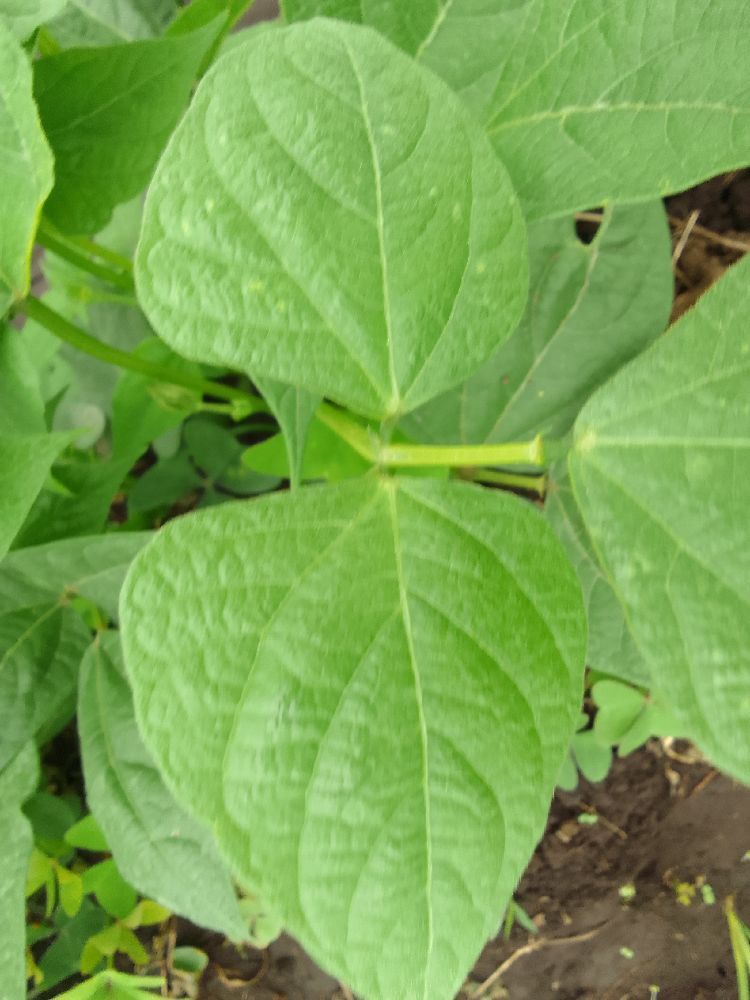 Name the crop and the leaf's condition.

common bean, healthy
